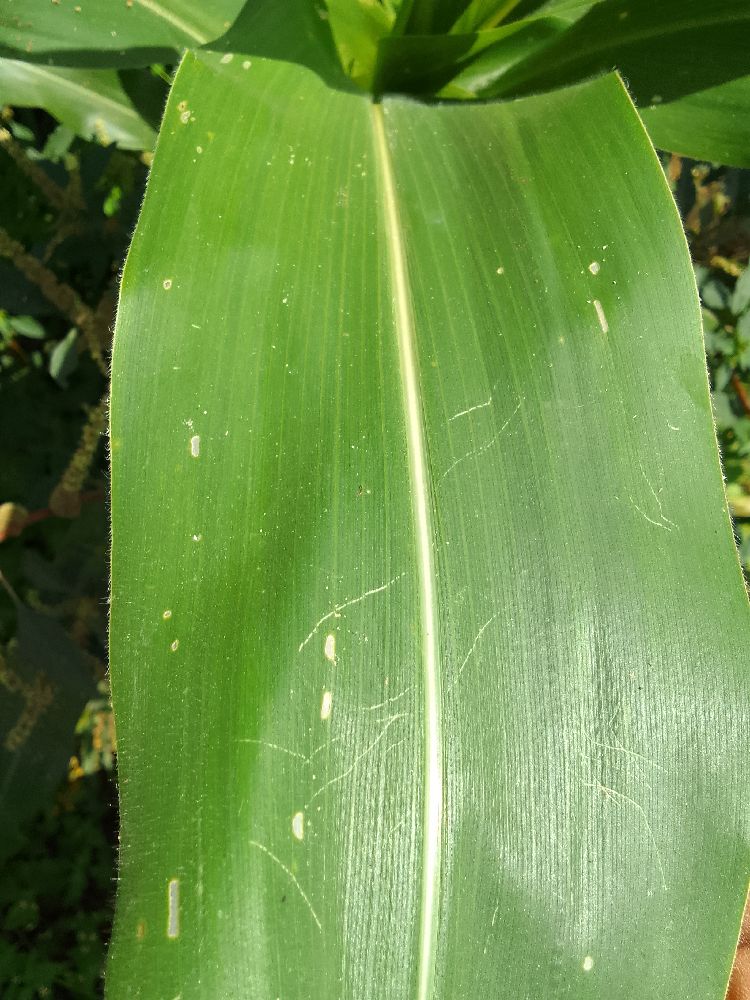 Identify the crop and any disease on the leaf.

maize, healthy
